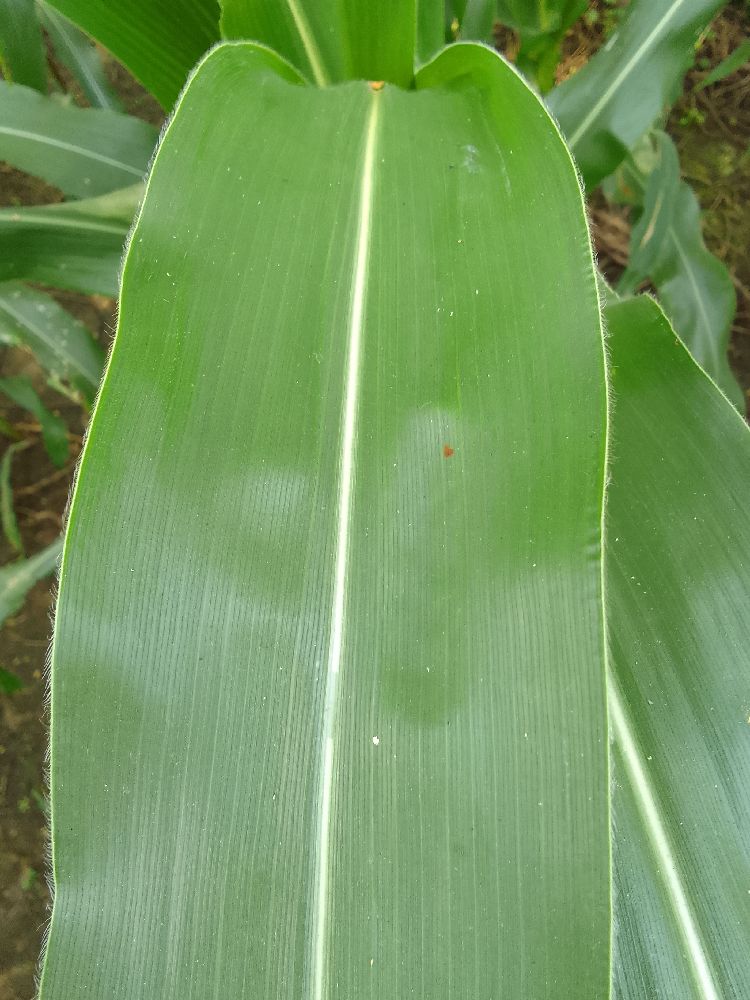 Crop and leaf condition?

maize, healthy
